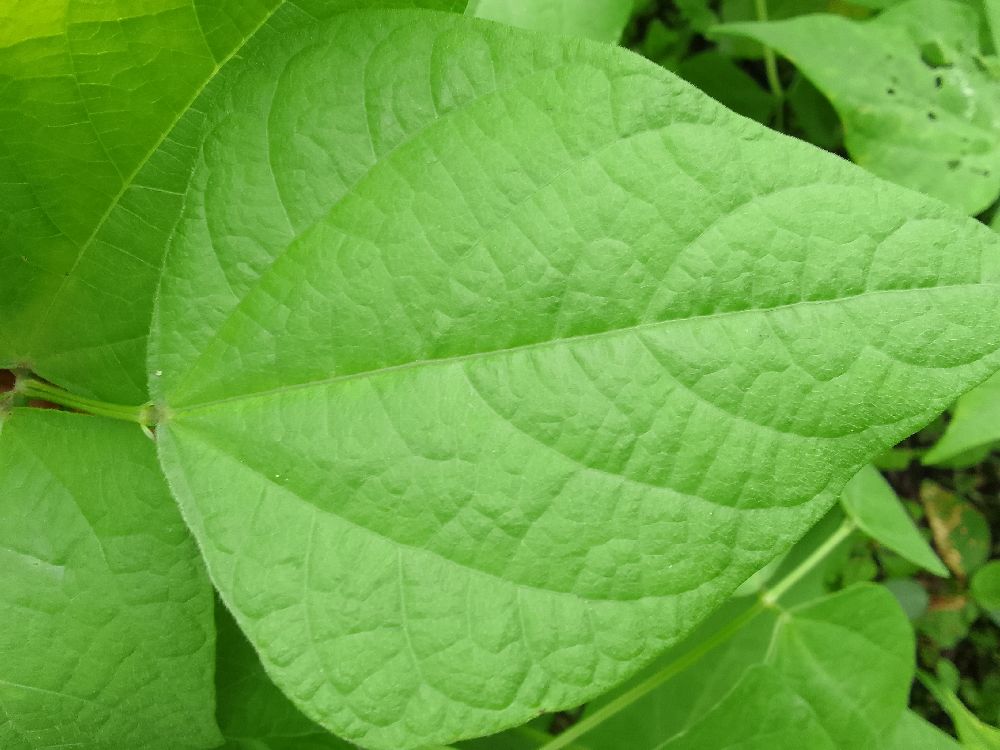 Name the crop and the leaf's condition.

common bean, healthy
